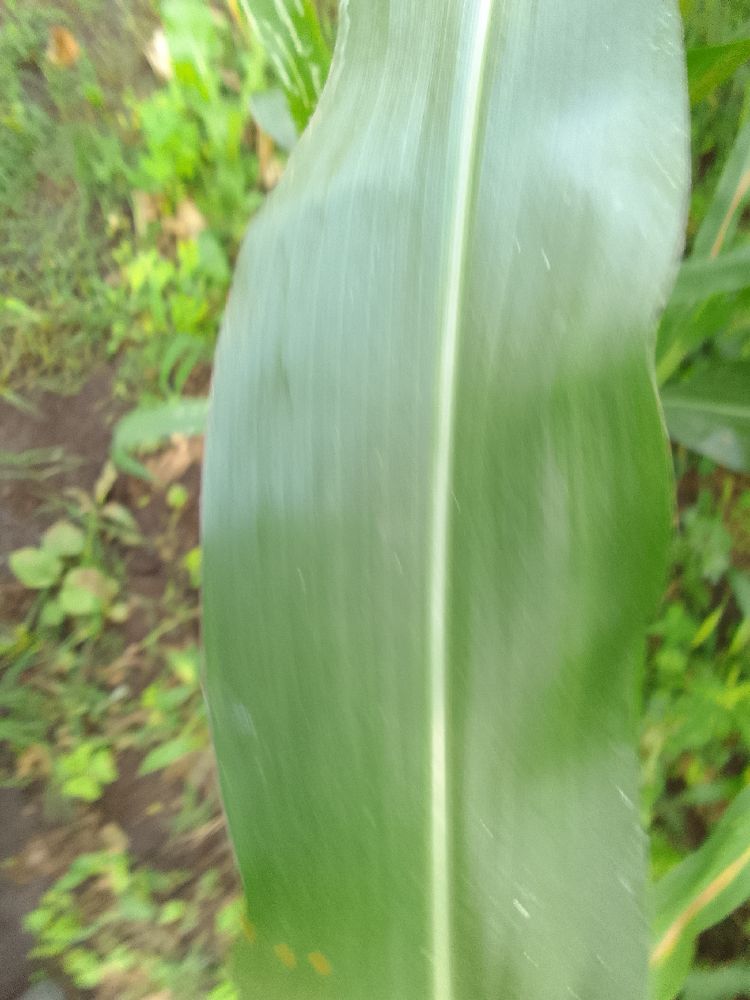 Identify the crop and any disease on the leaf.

maize, healthy
